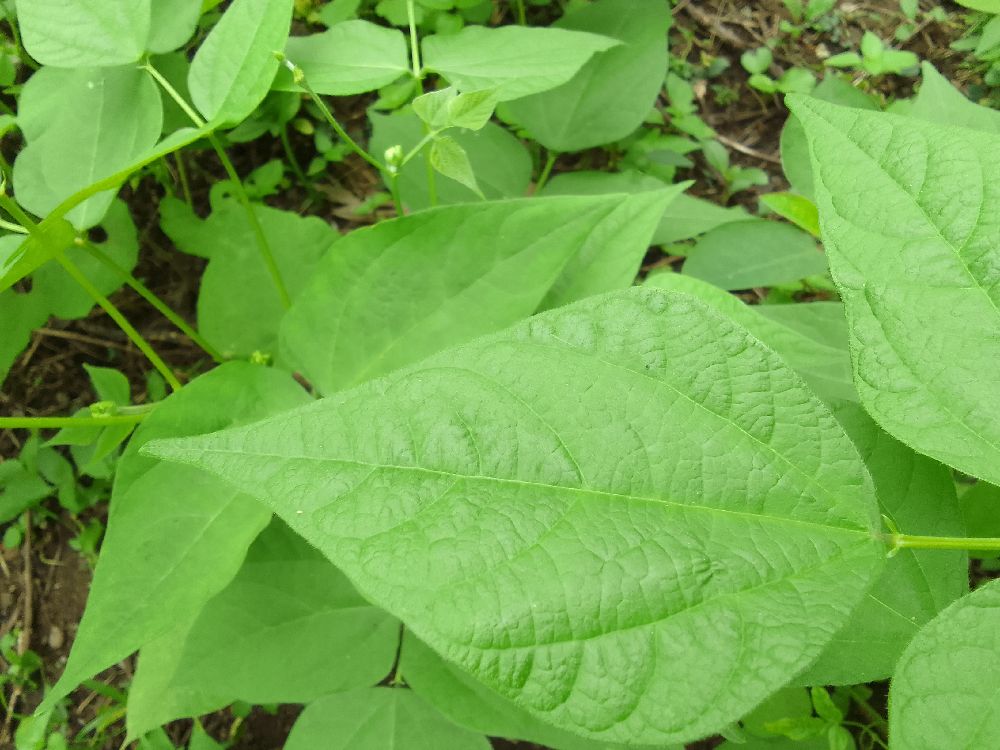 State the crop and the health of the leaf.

common bean, healthy
